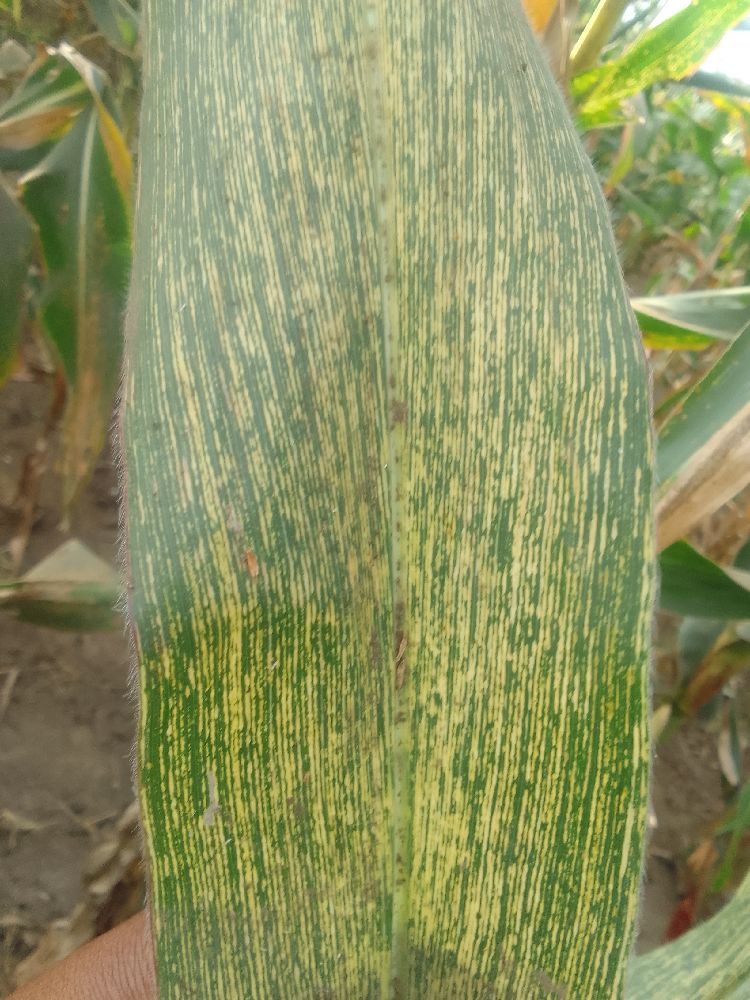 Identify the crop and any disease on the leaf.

maize, maize streak virus
